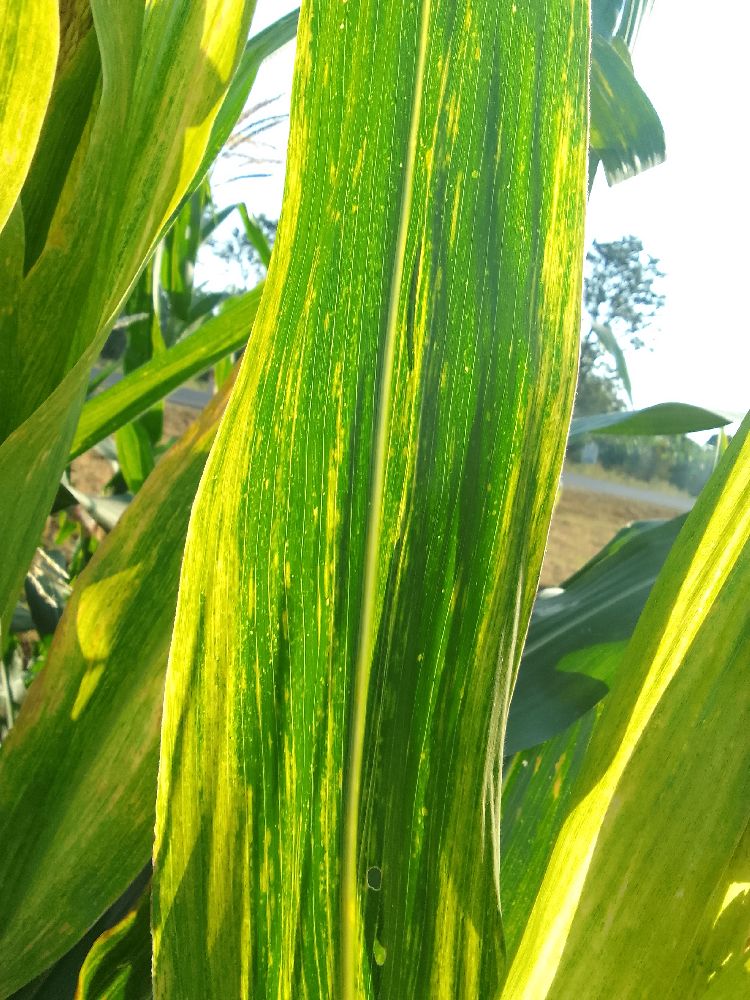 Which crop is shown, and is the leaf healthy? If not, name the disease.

maize, maize lethal necrosis
